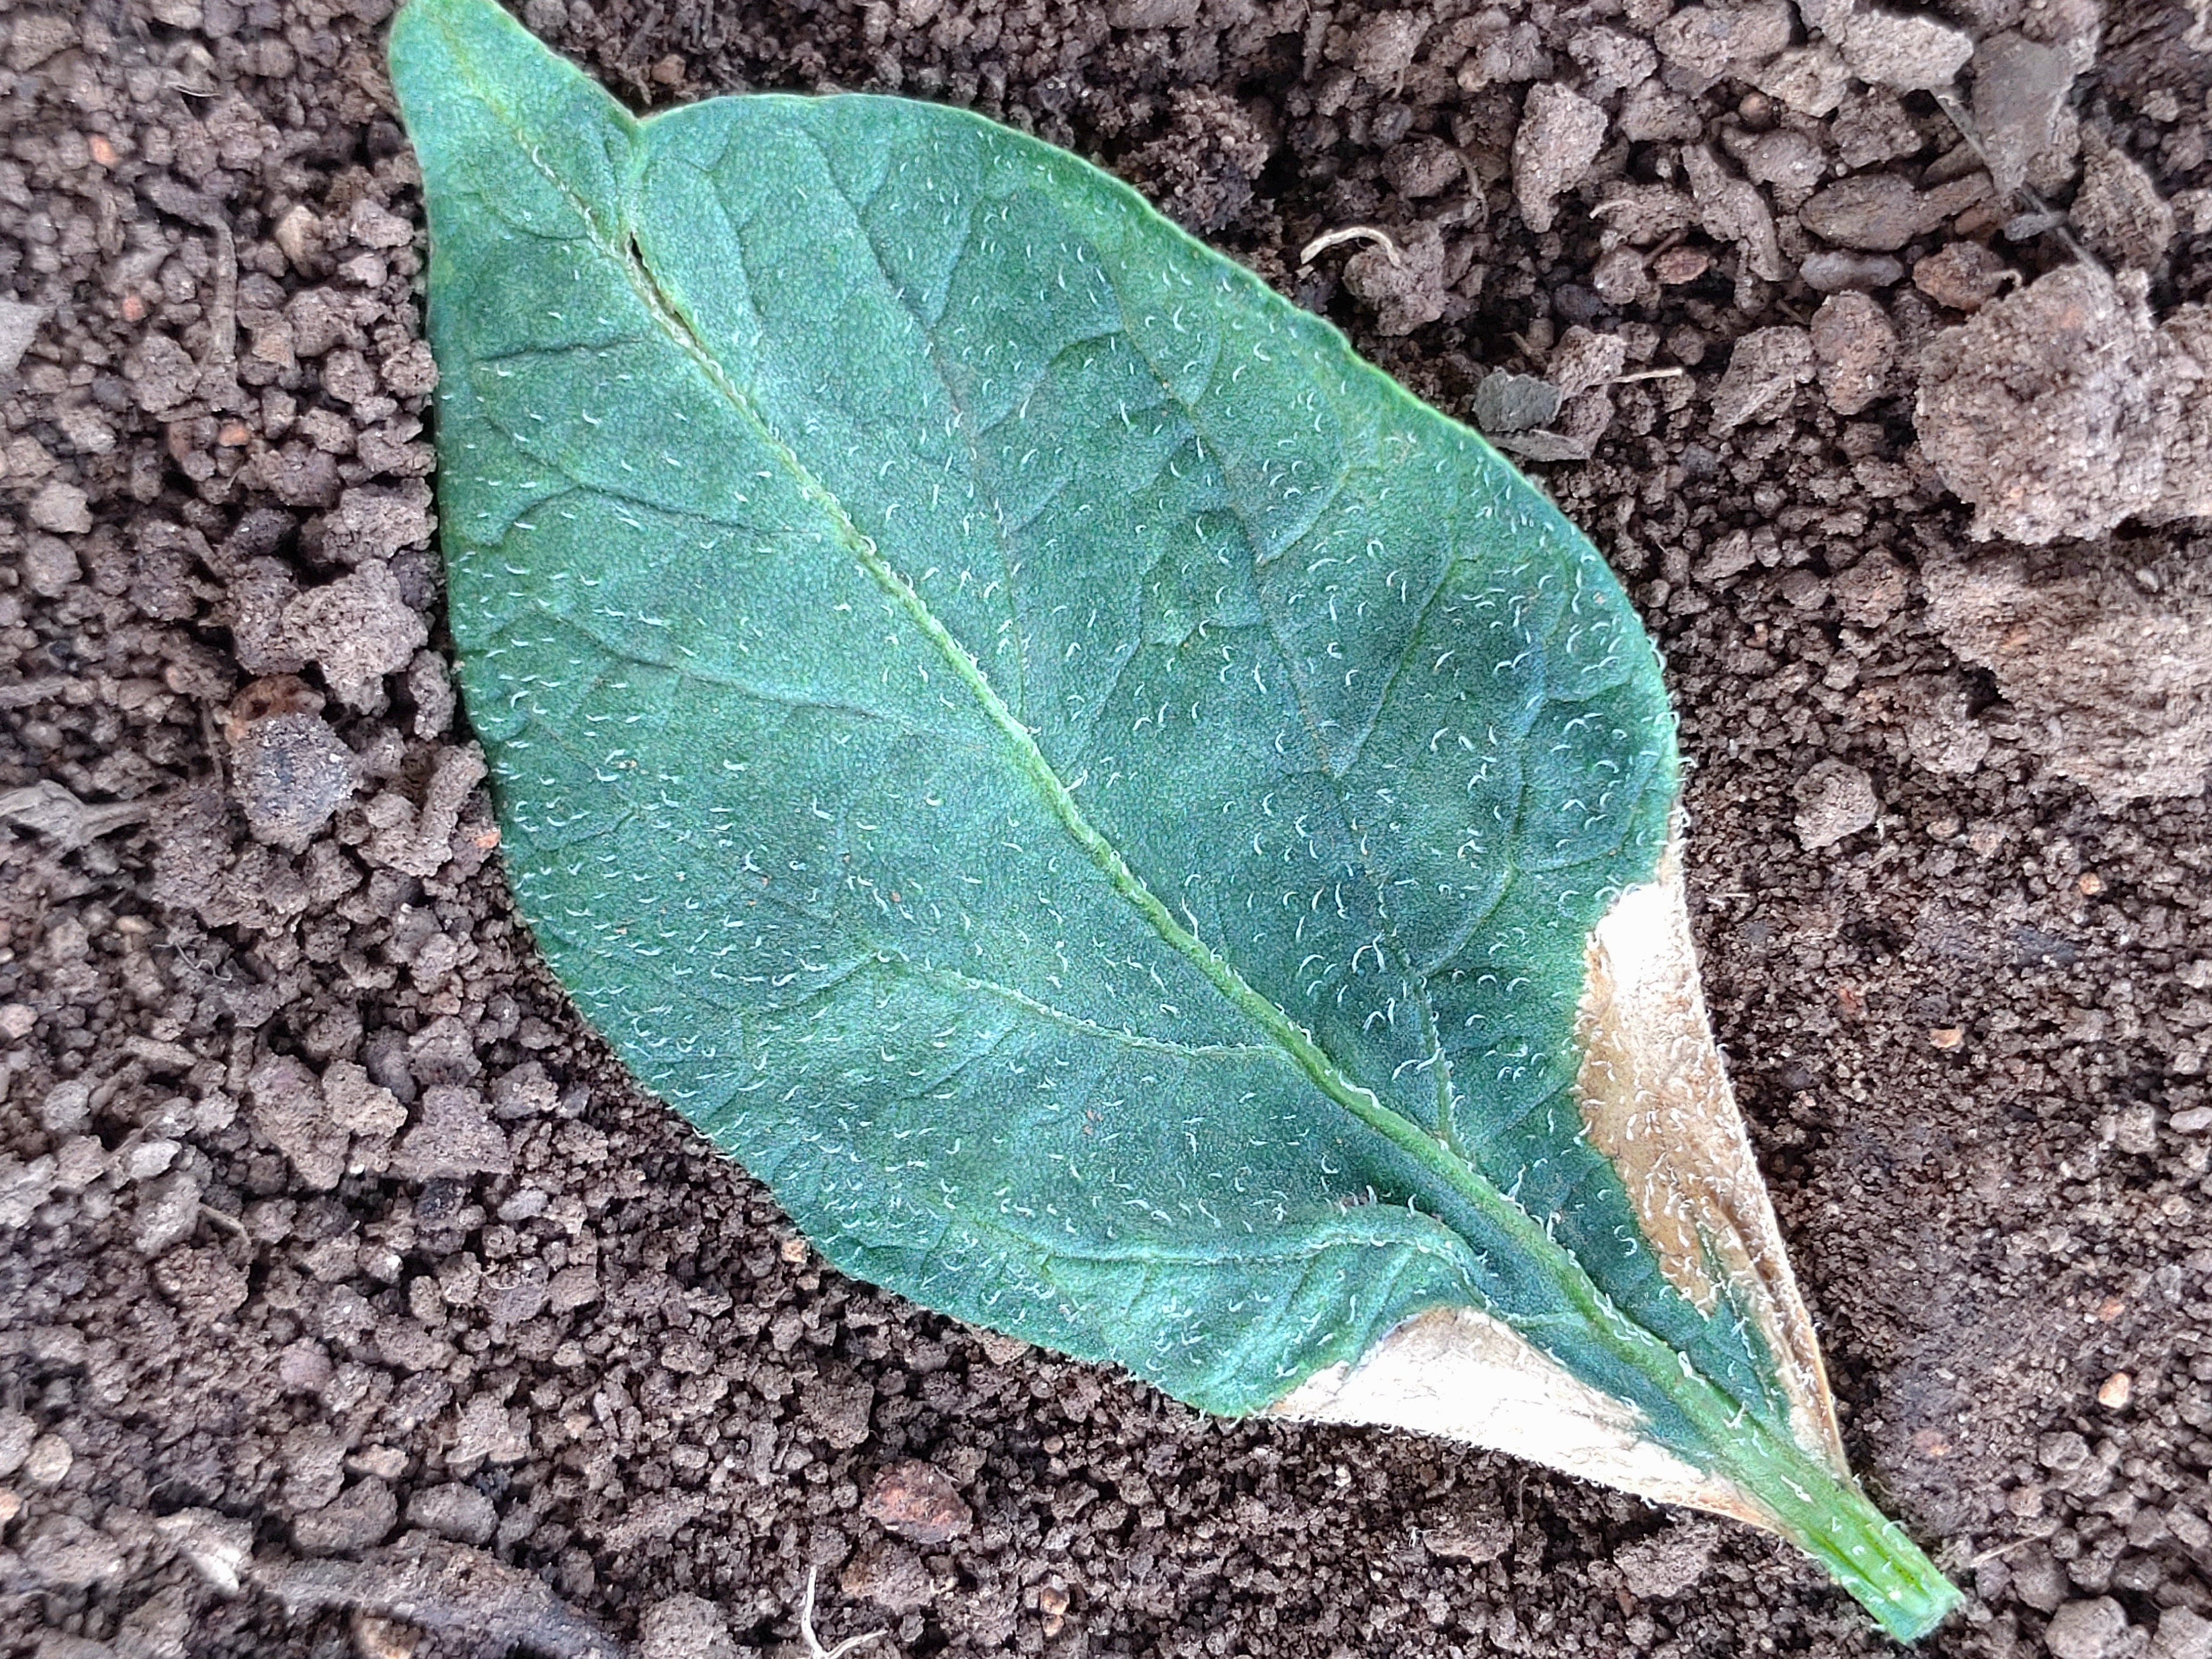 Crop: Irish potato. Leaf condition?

early blight
